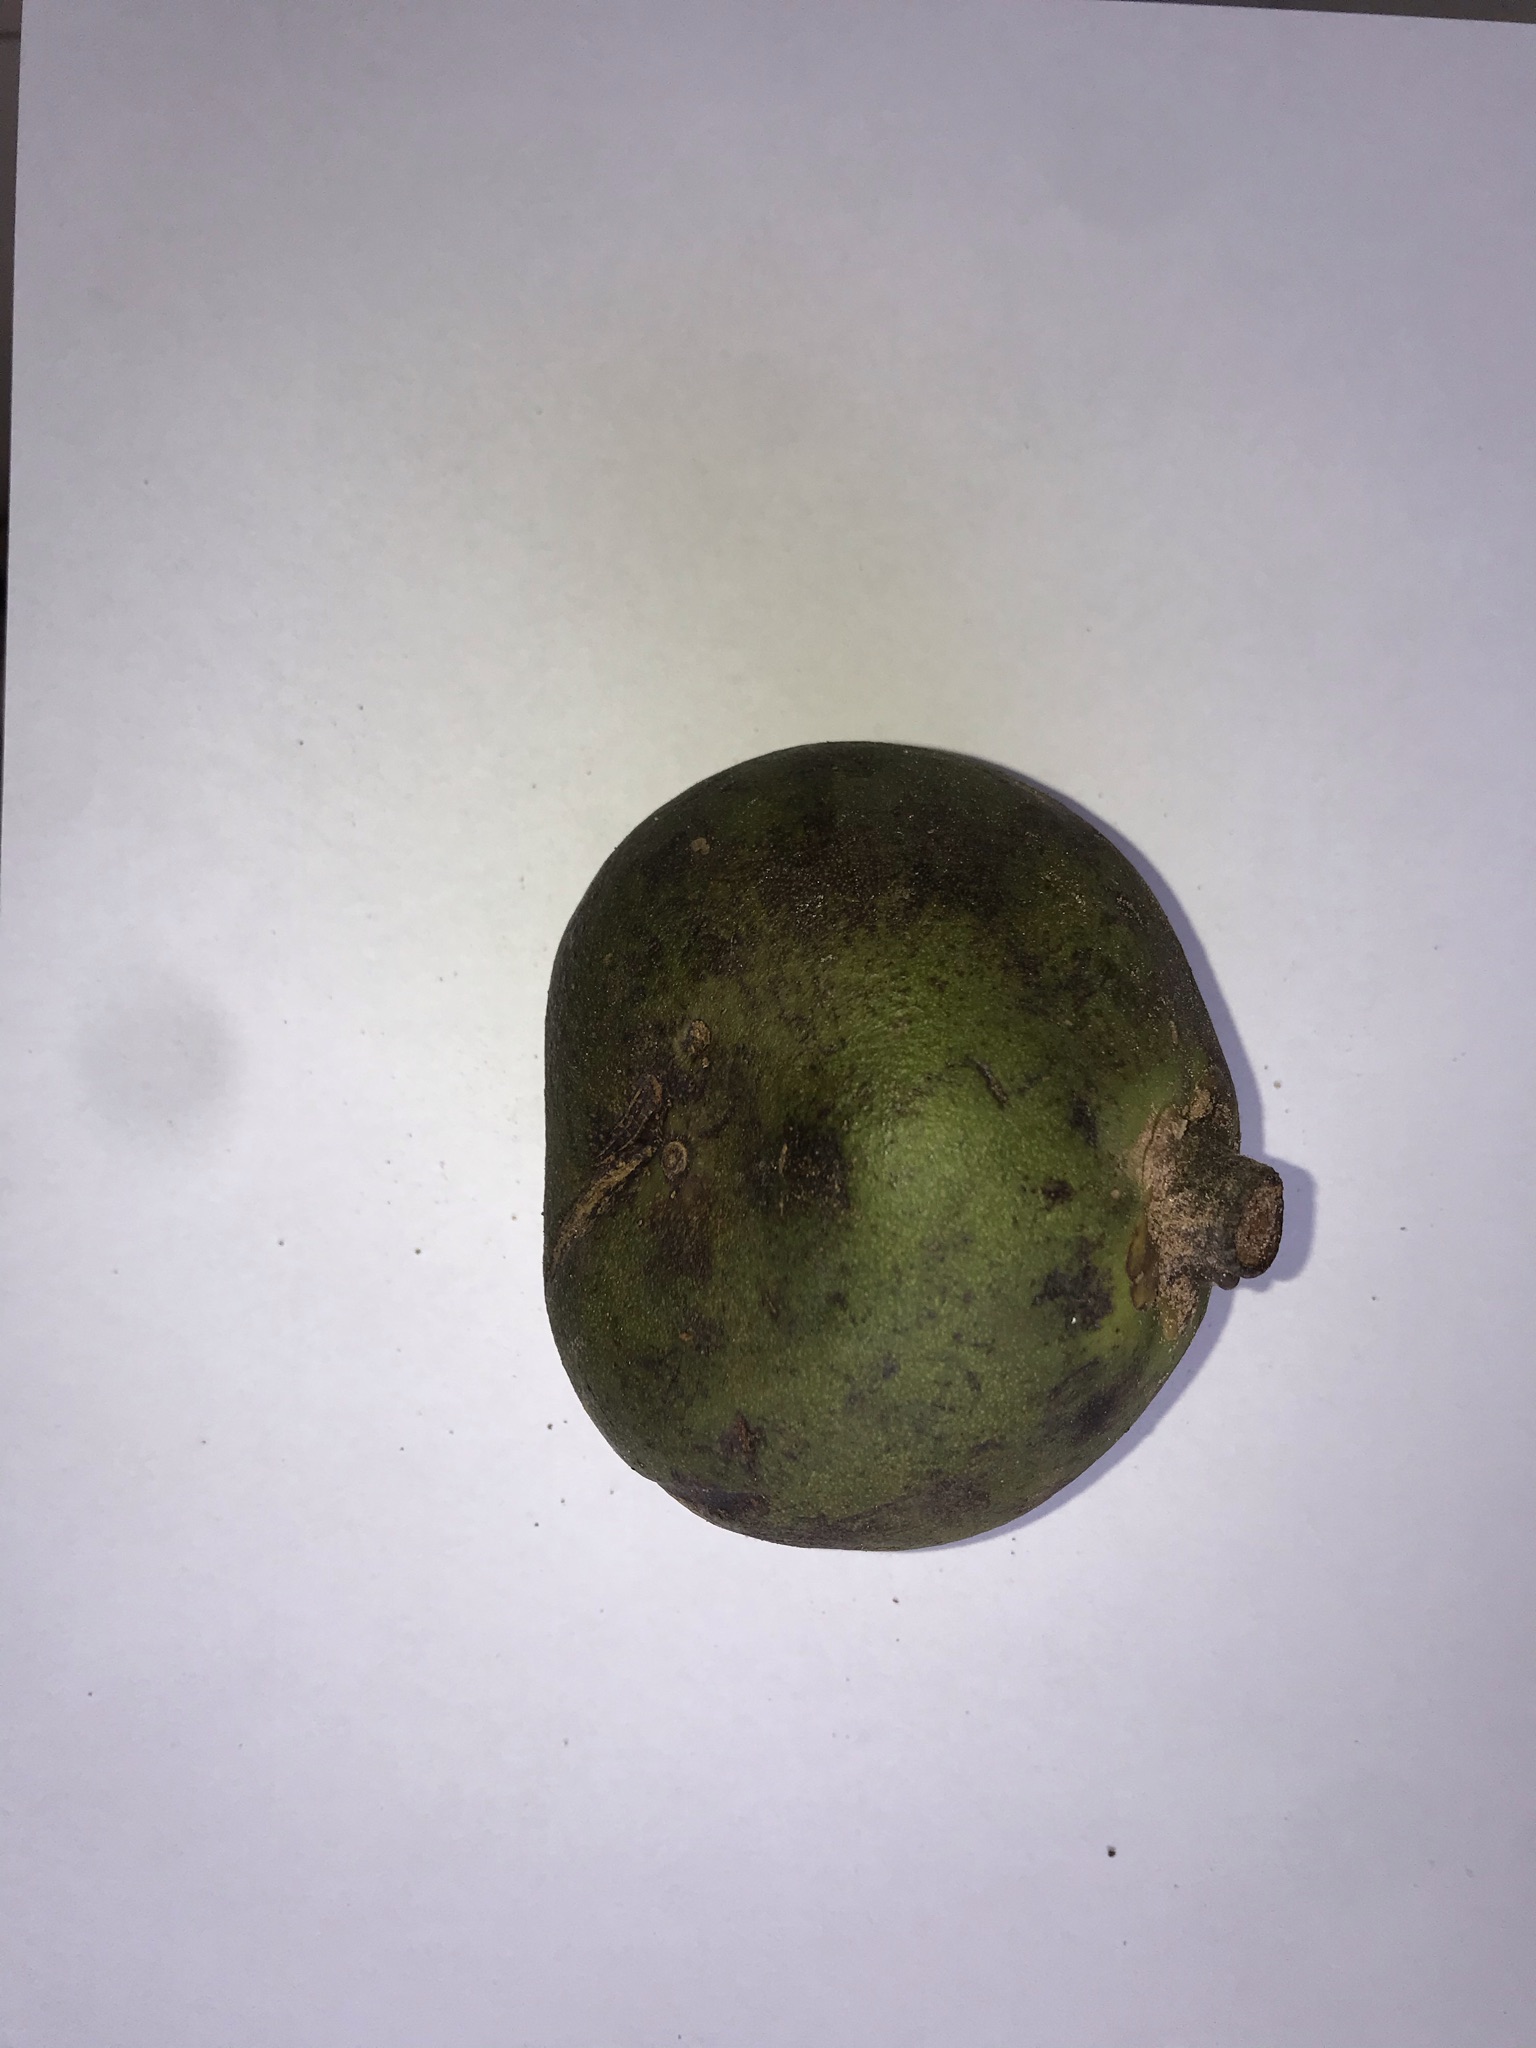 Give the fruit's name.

pequi
